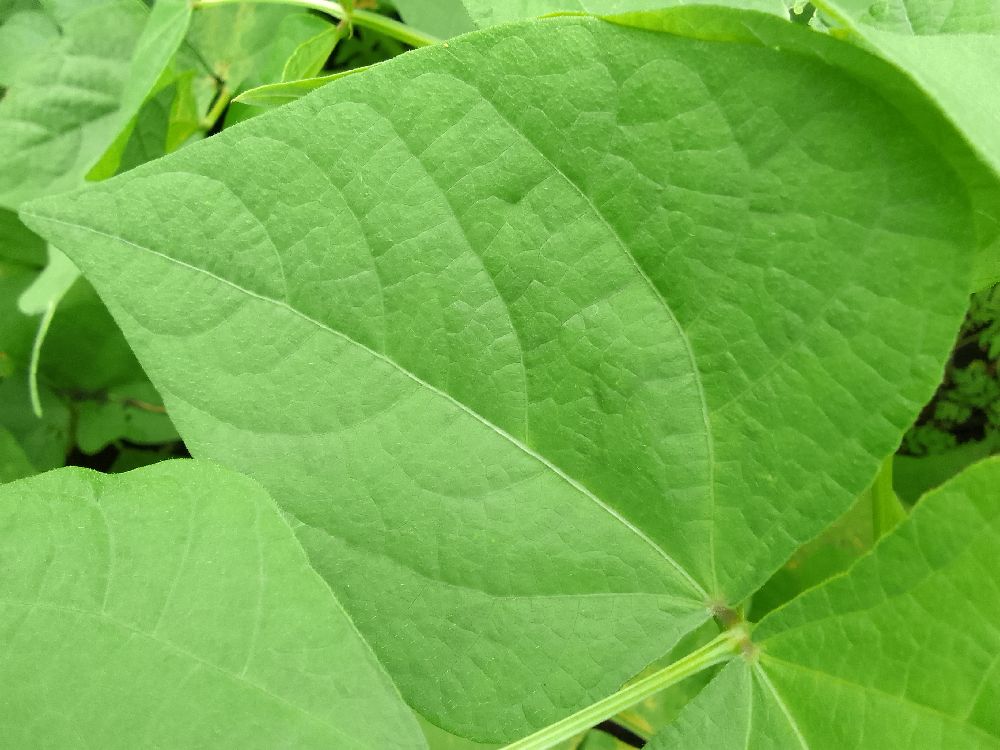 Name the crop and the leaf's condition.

common bean, healthy
